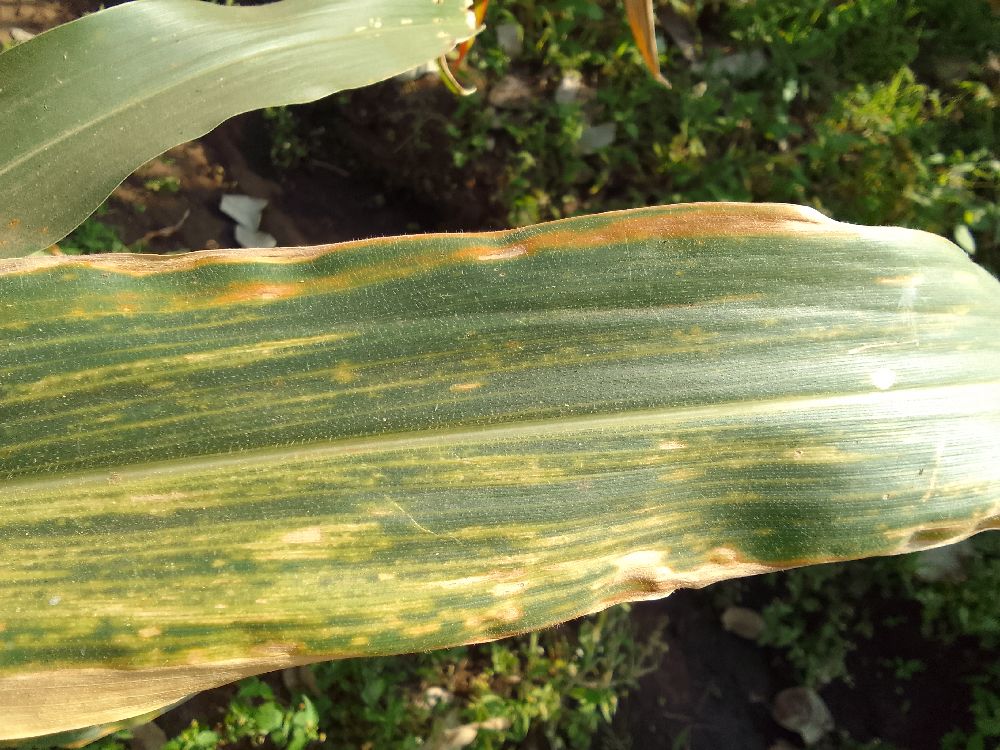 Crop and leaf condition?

maize, maize lethal necrosis
